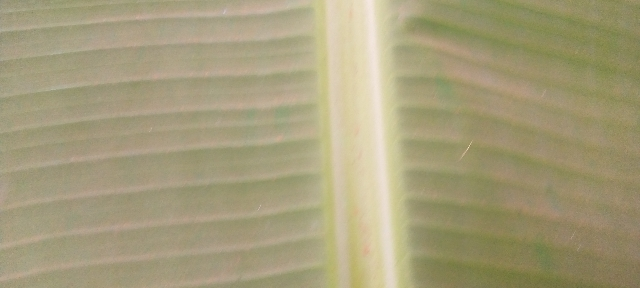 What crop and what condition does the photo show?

banana, healthy
